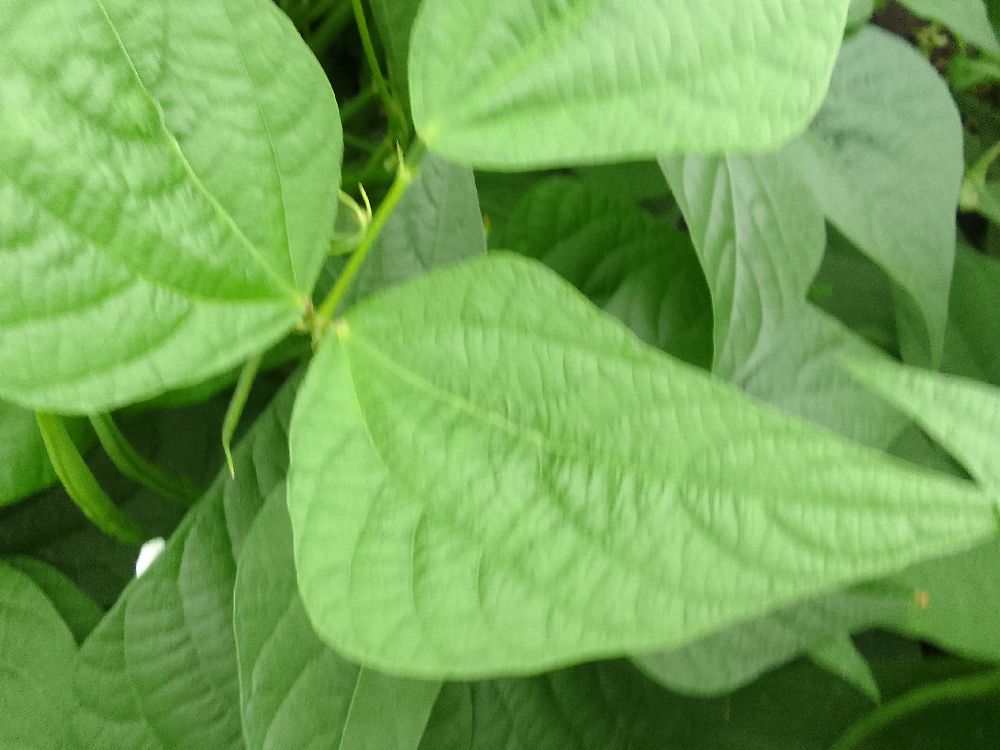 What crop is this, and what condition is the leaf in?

common bean, healthy
